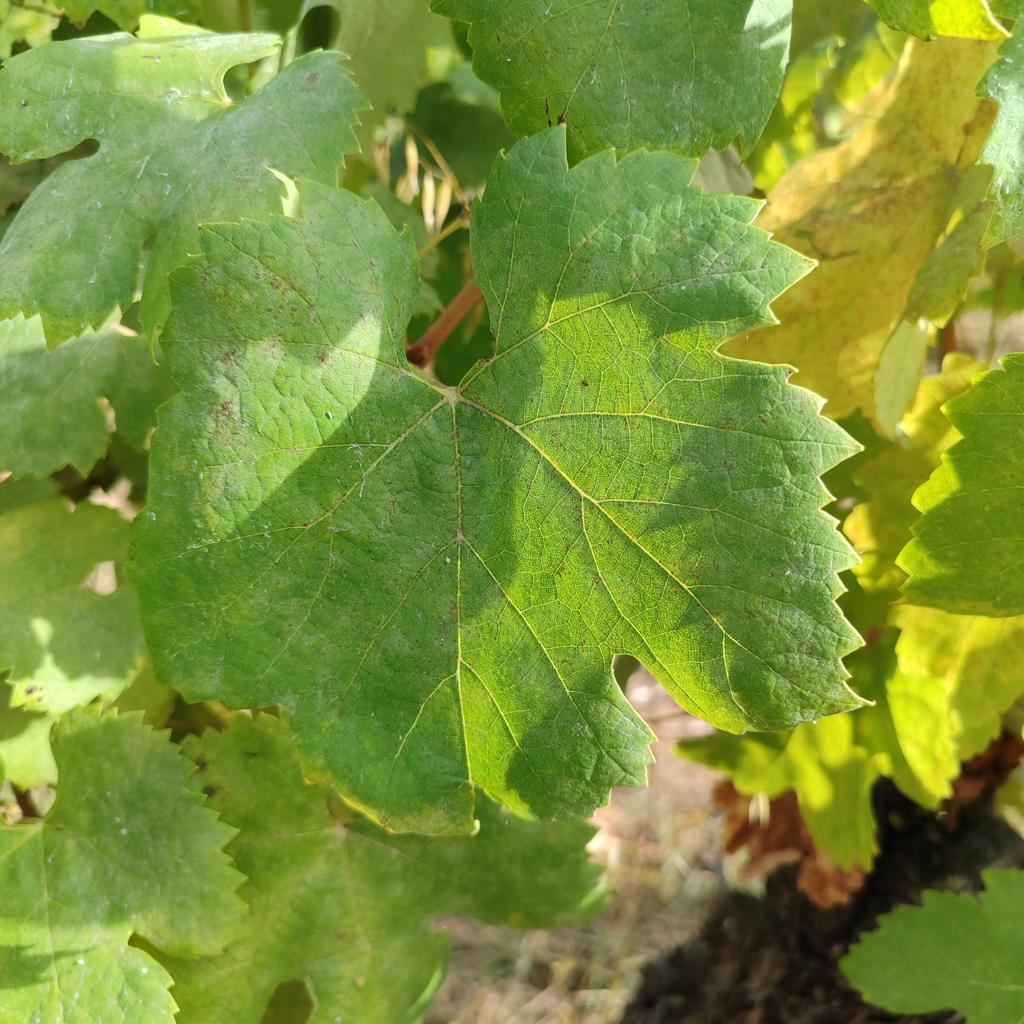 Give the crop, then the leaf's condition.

grapevine, powdery mildew
